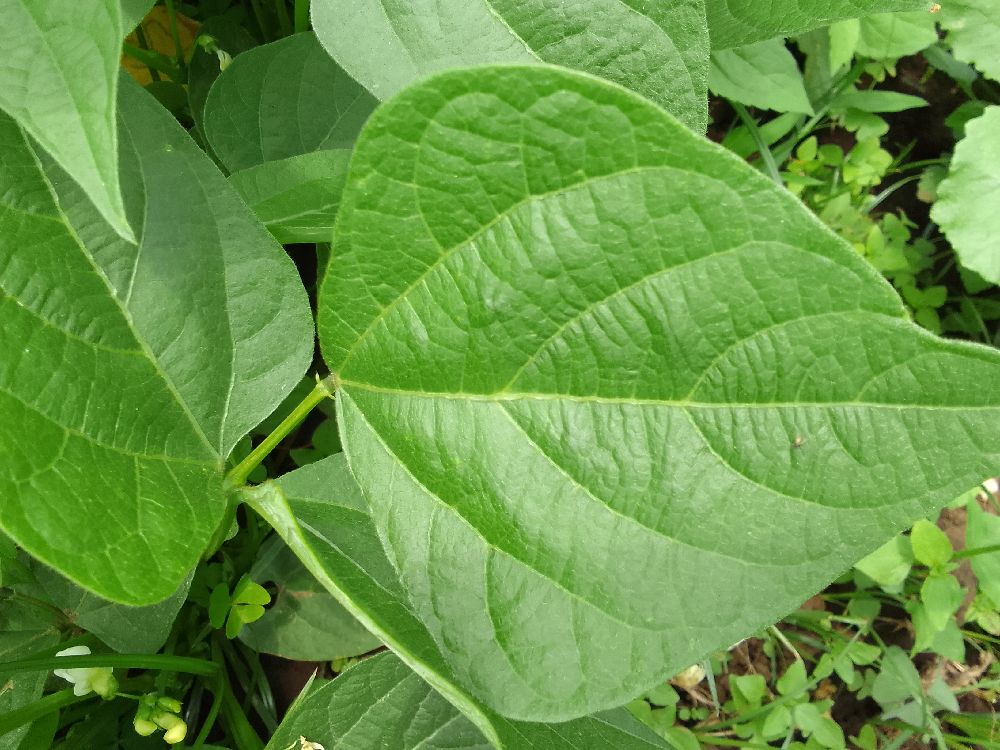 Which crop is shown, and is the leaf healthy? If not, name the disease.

common bean, healthy
